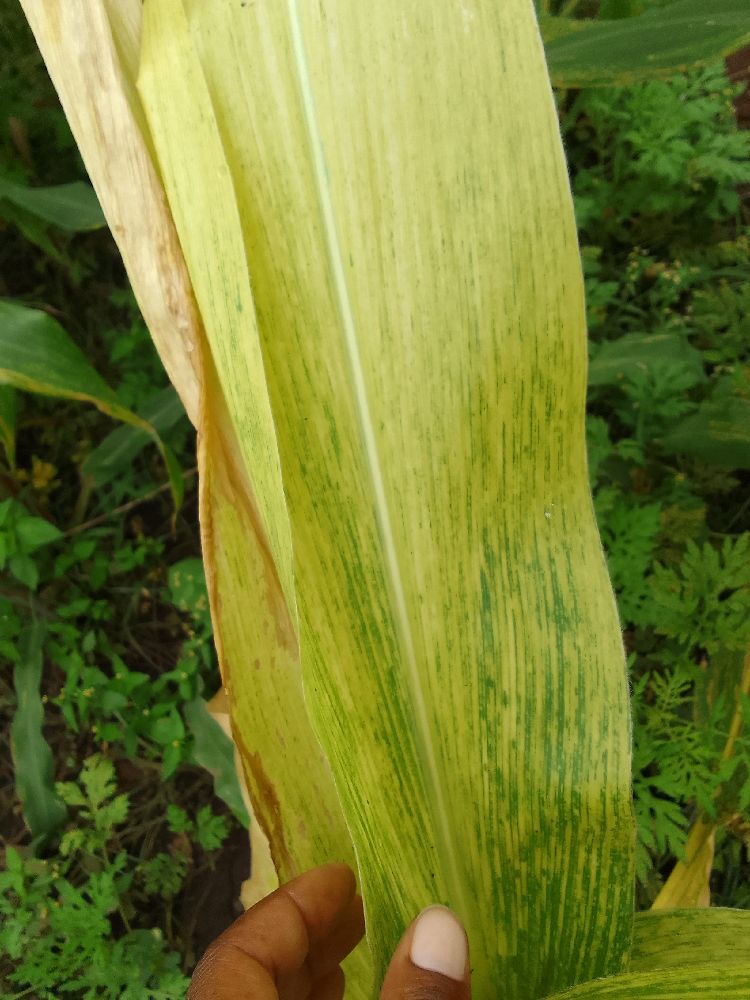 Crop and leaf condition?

maize, maize lethal necrosis
